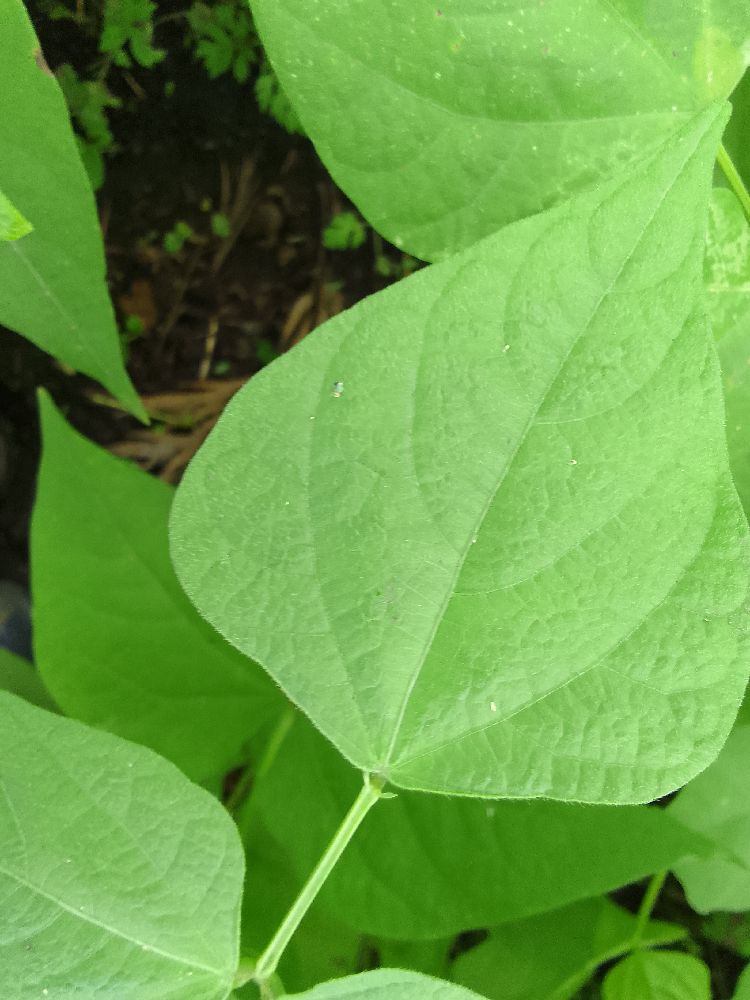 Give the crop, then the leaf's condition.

common bean, healthy
